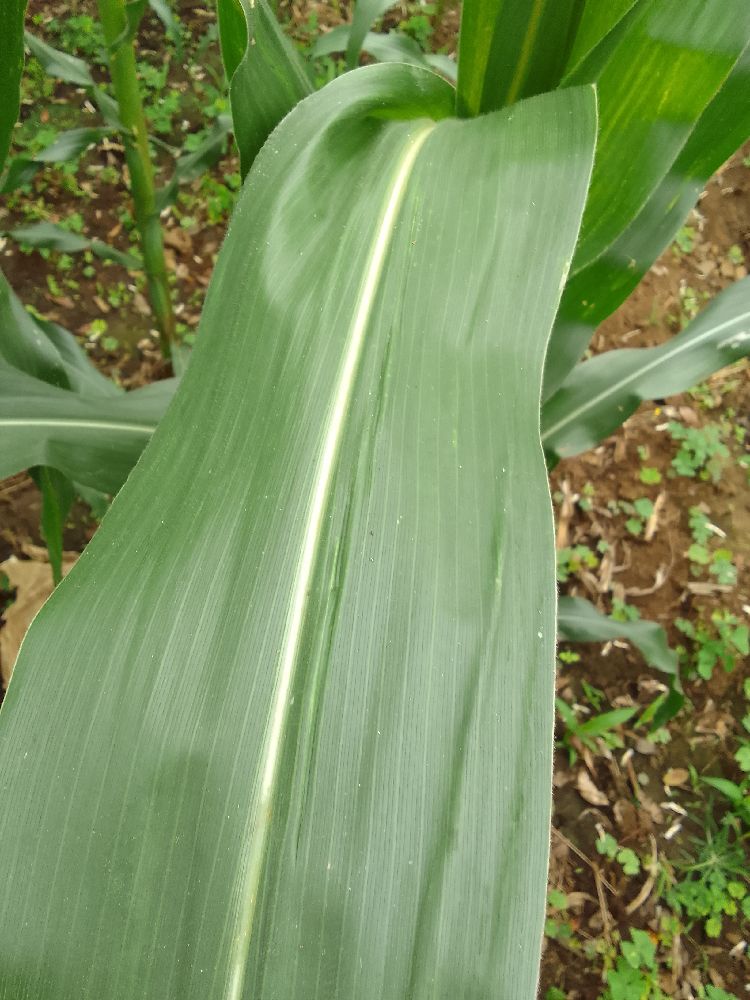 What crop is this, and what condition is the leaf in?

maize, healthy
